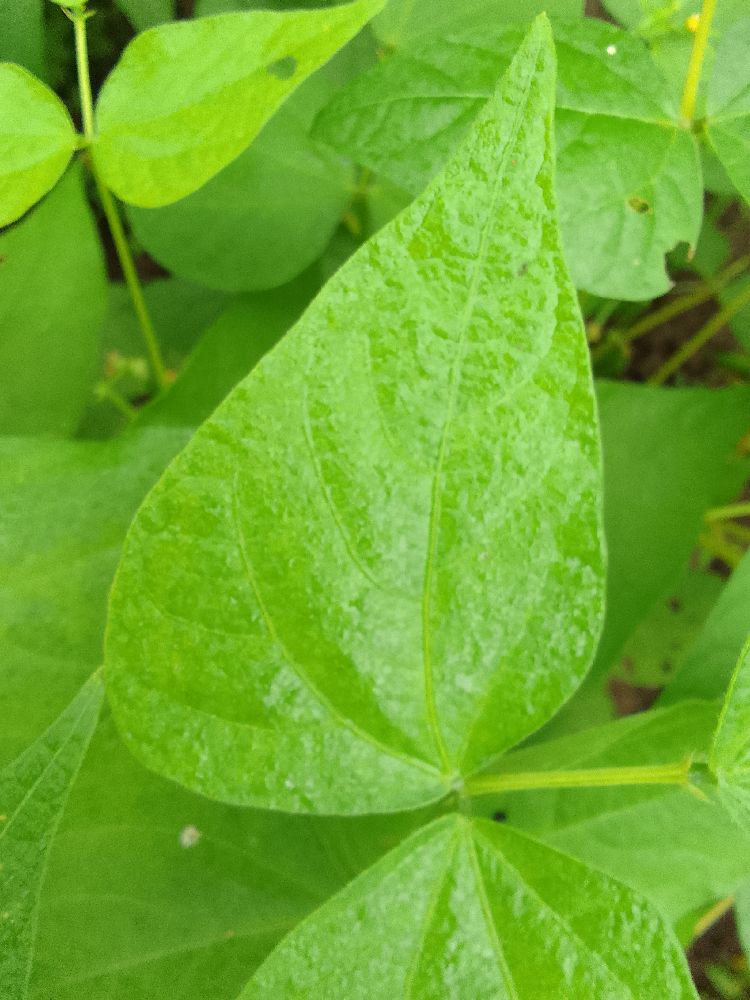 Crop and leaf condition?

common bean, healthy
